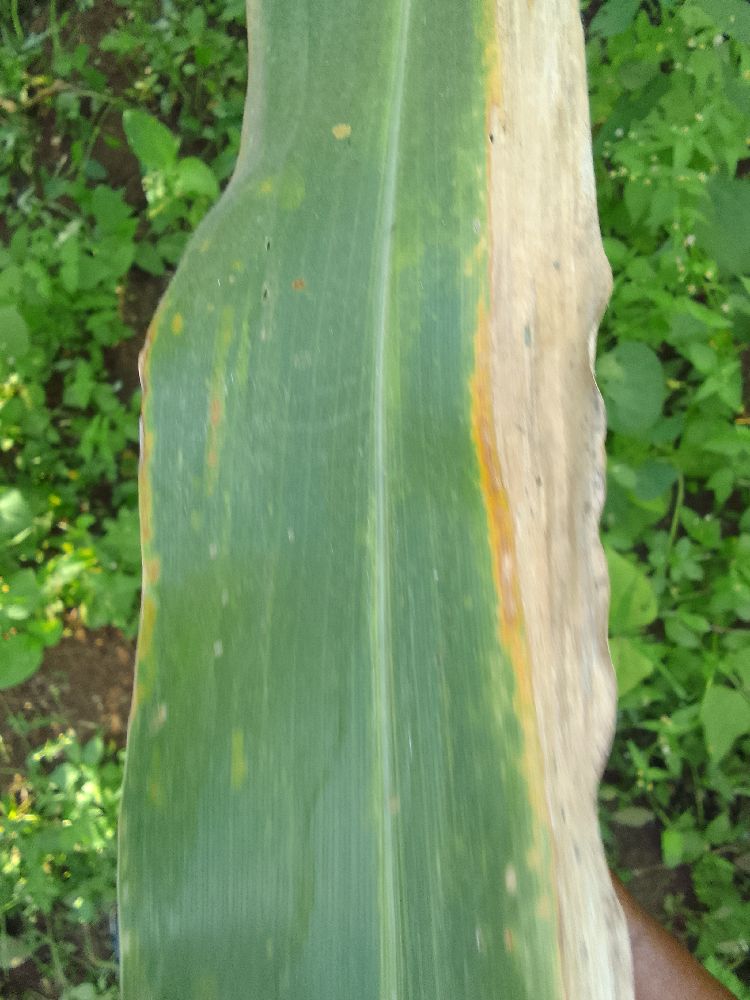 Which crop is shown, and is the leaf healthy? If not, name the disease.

maize, maize lethal necrosis
